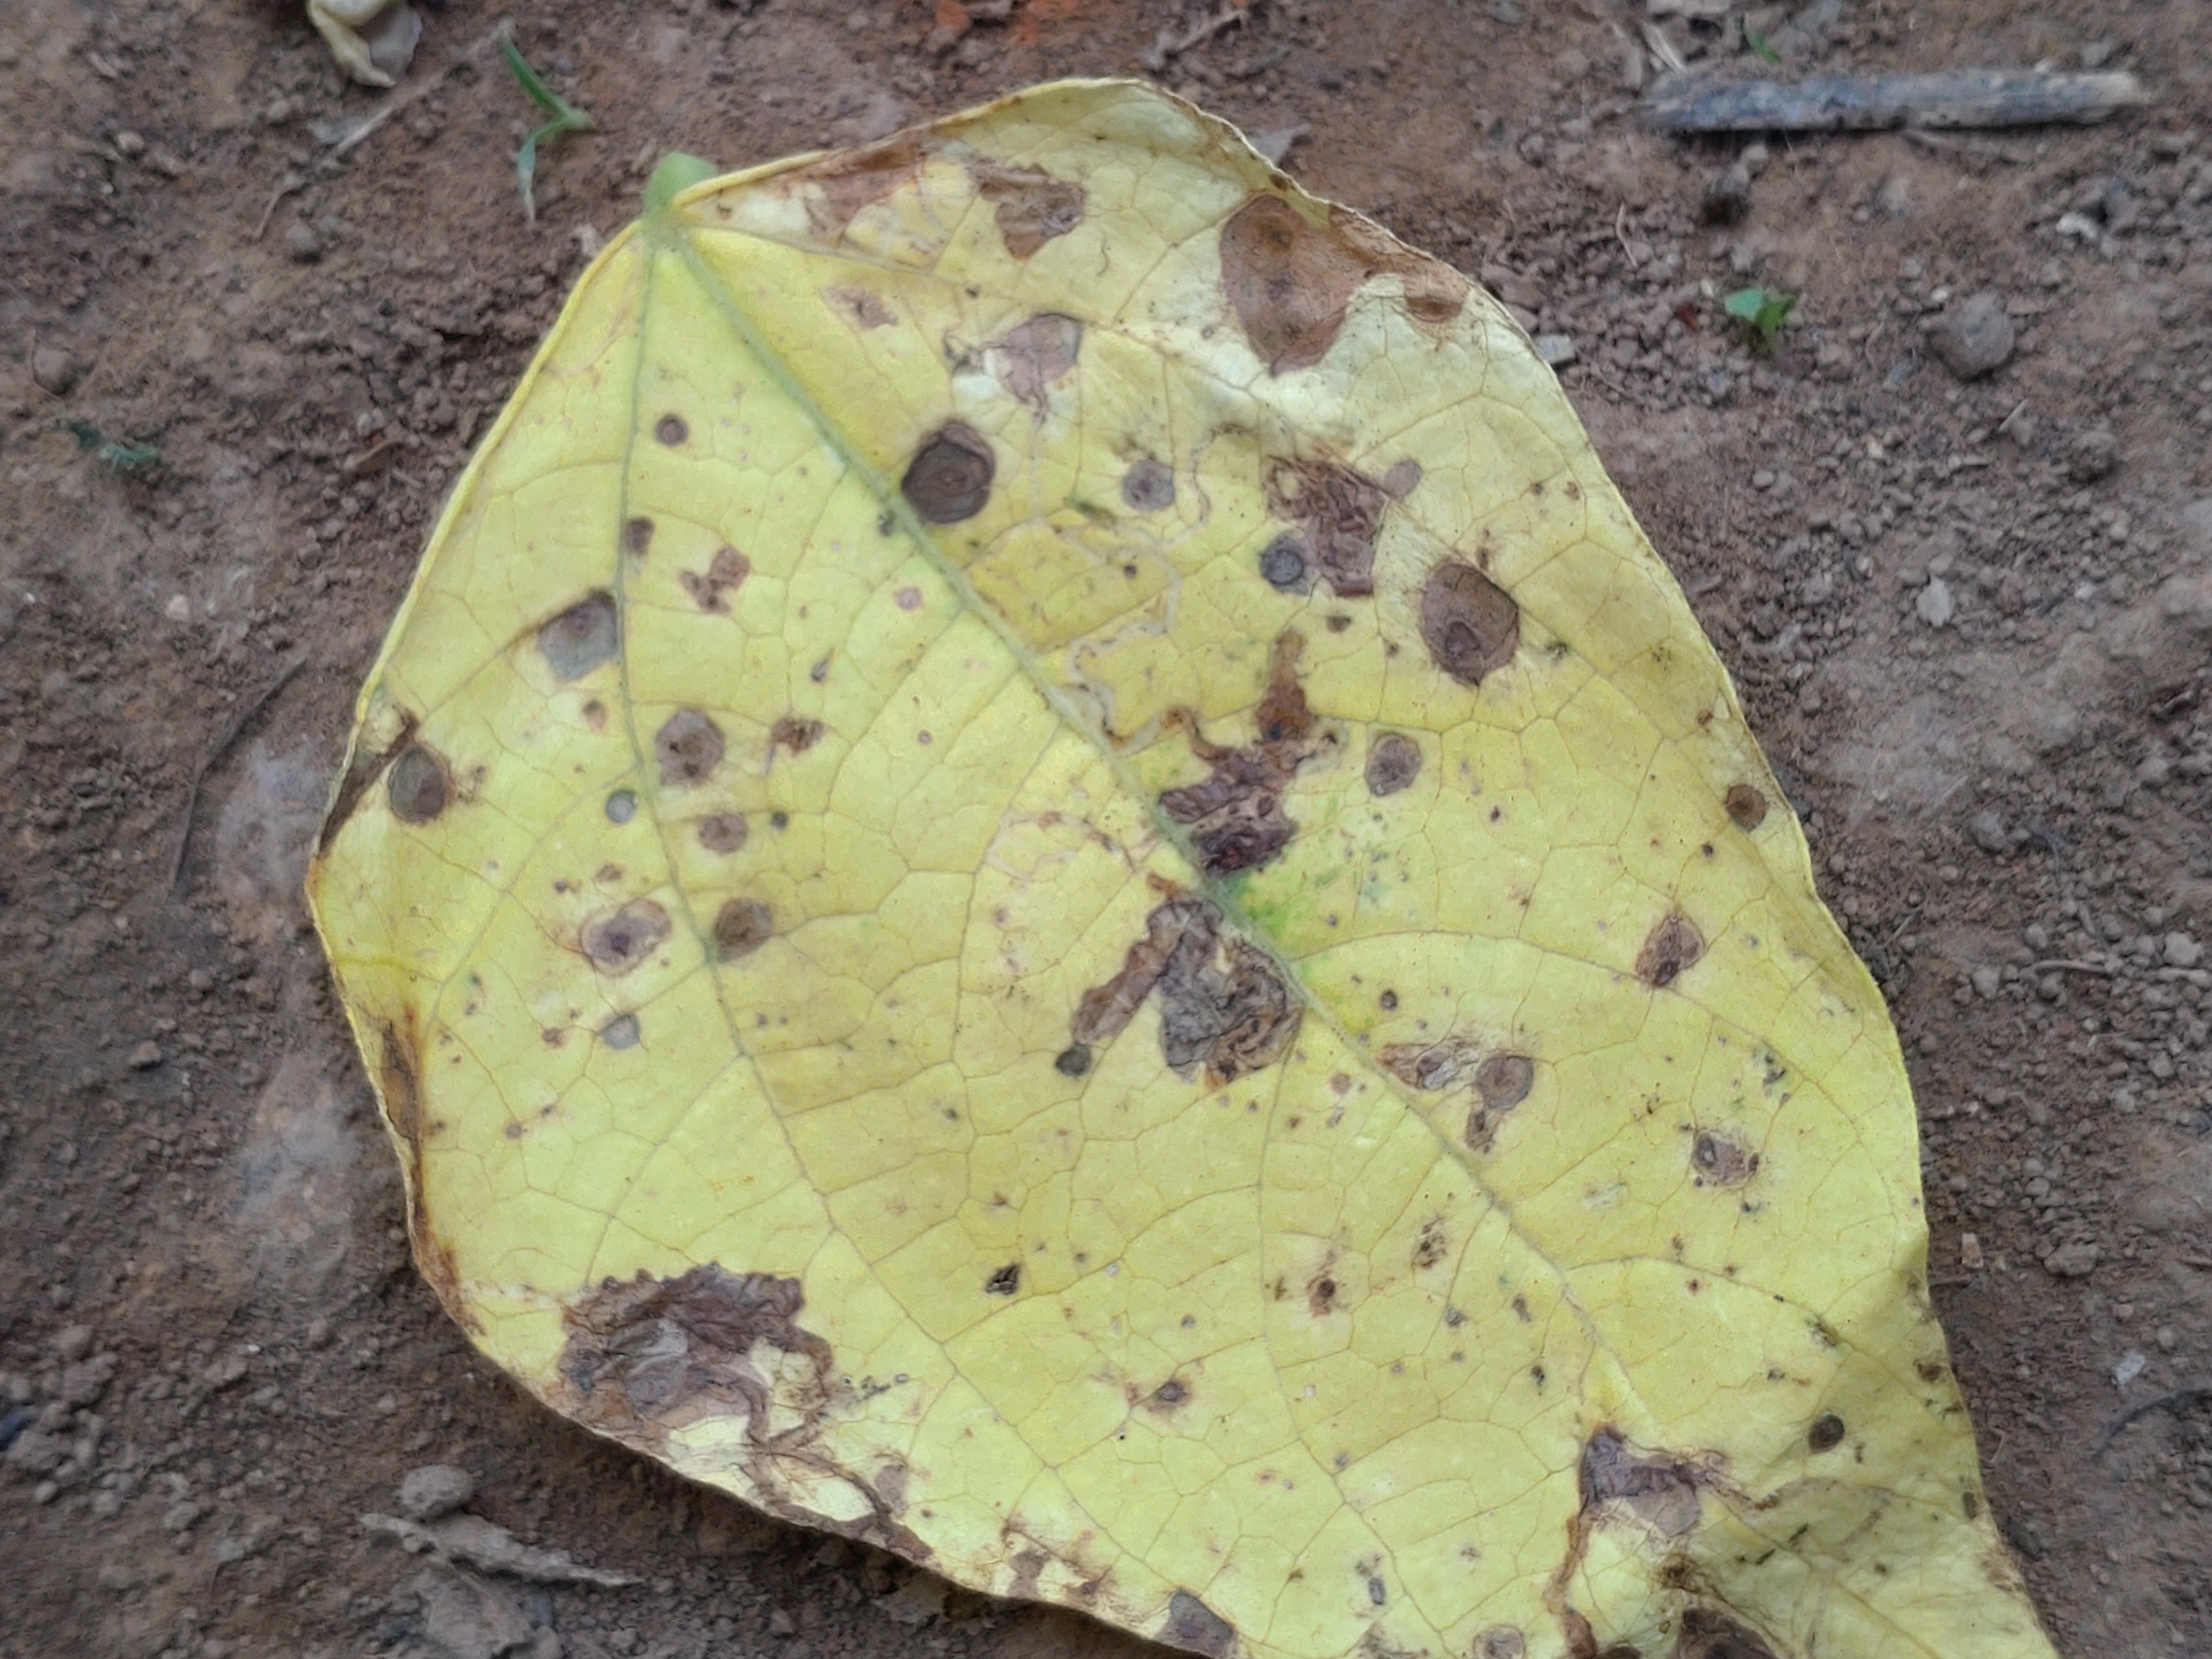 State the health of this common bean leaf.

anthracnose
